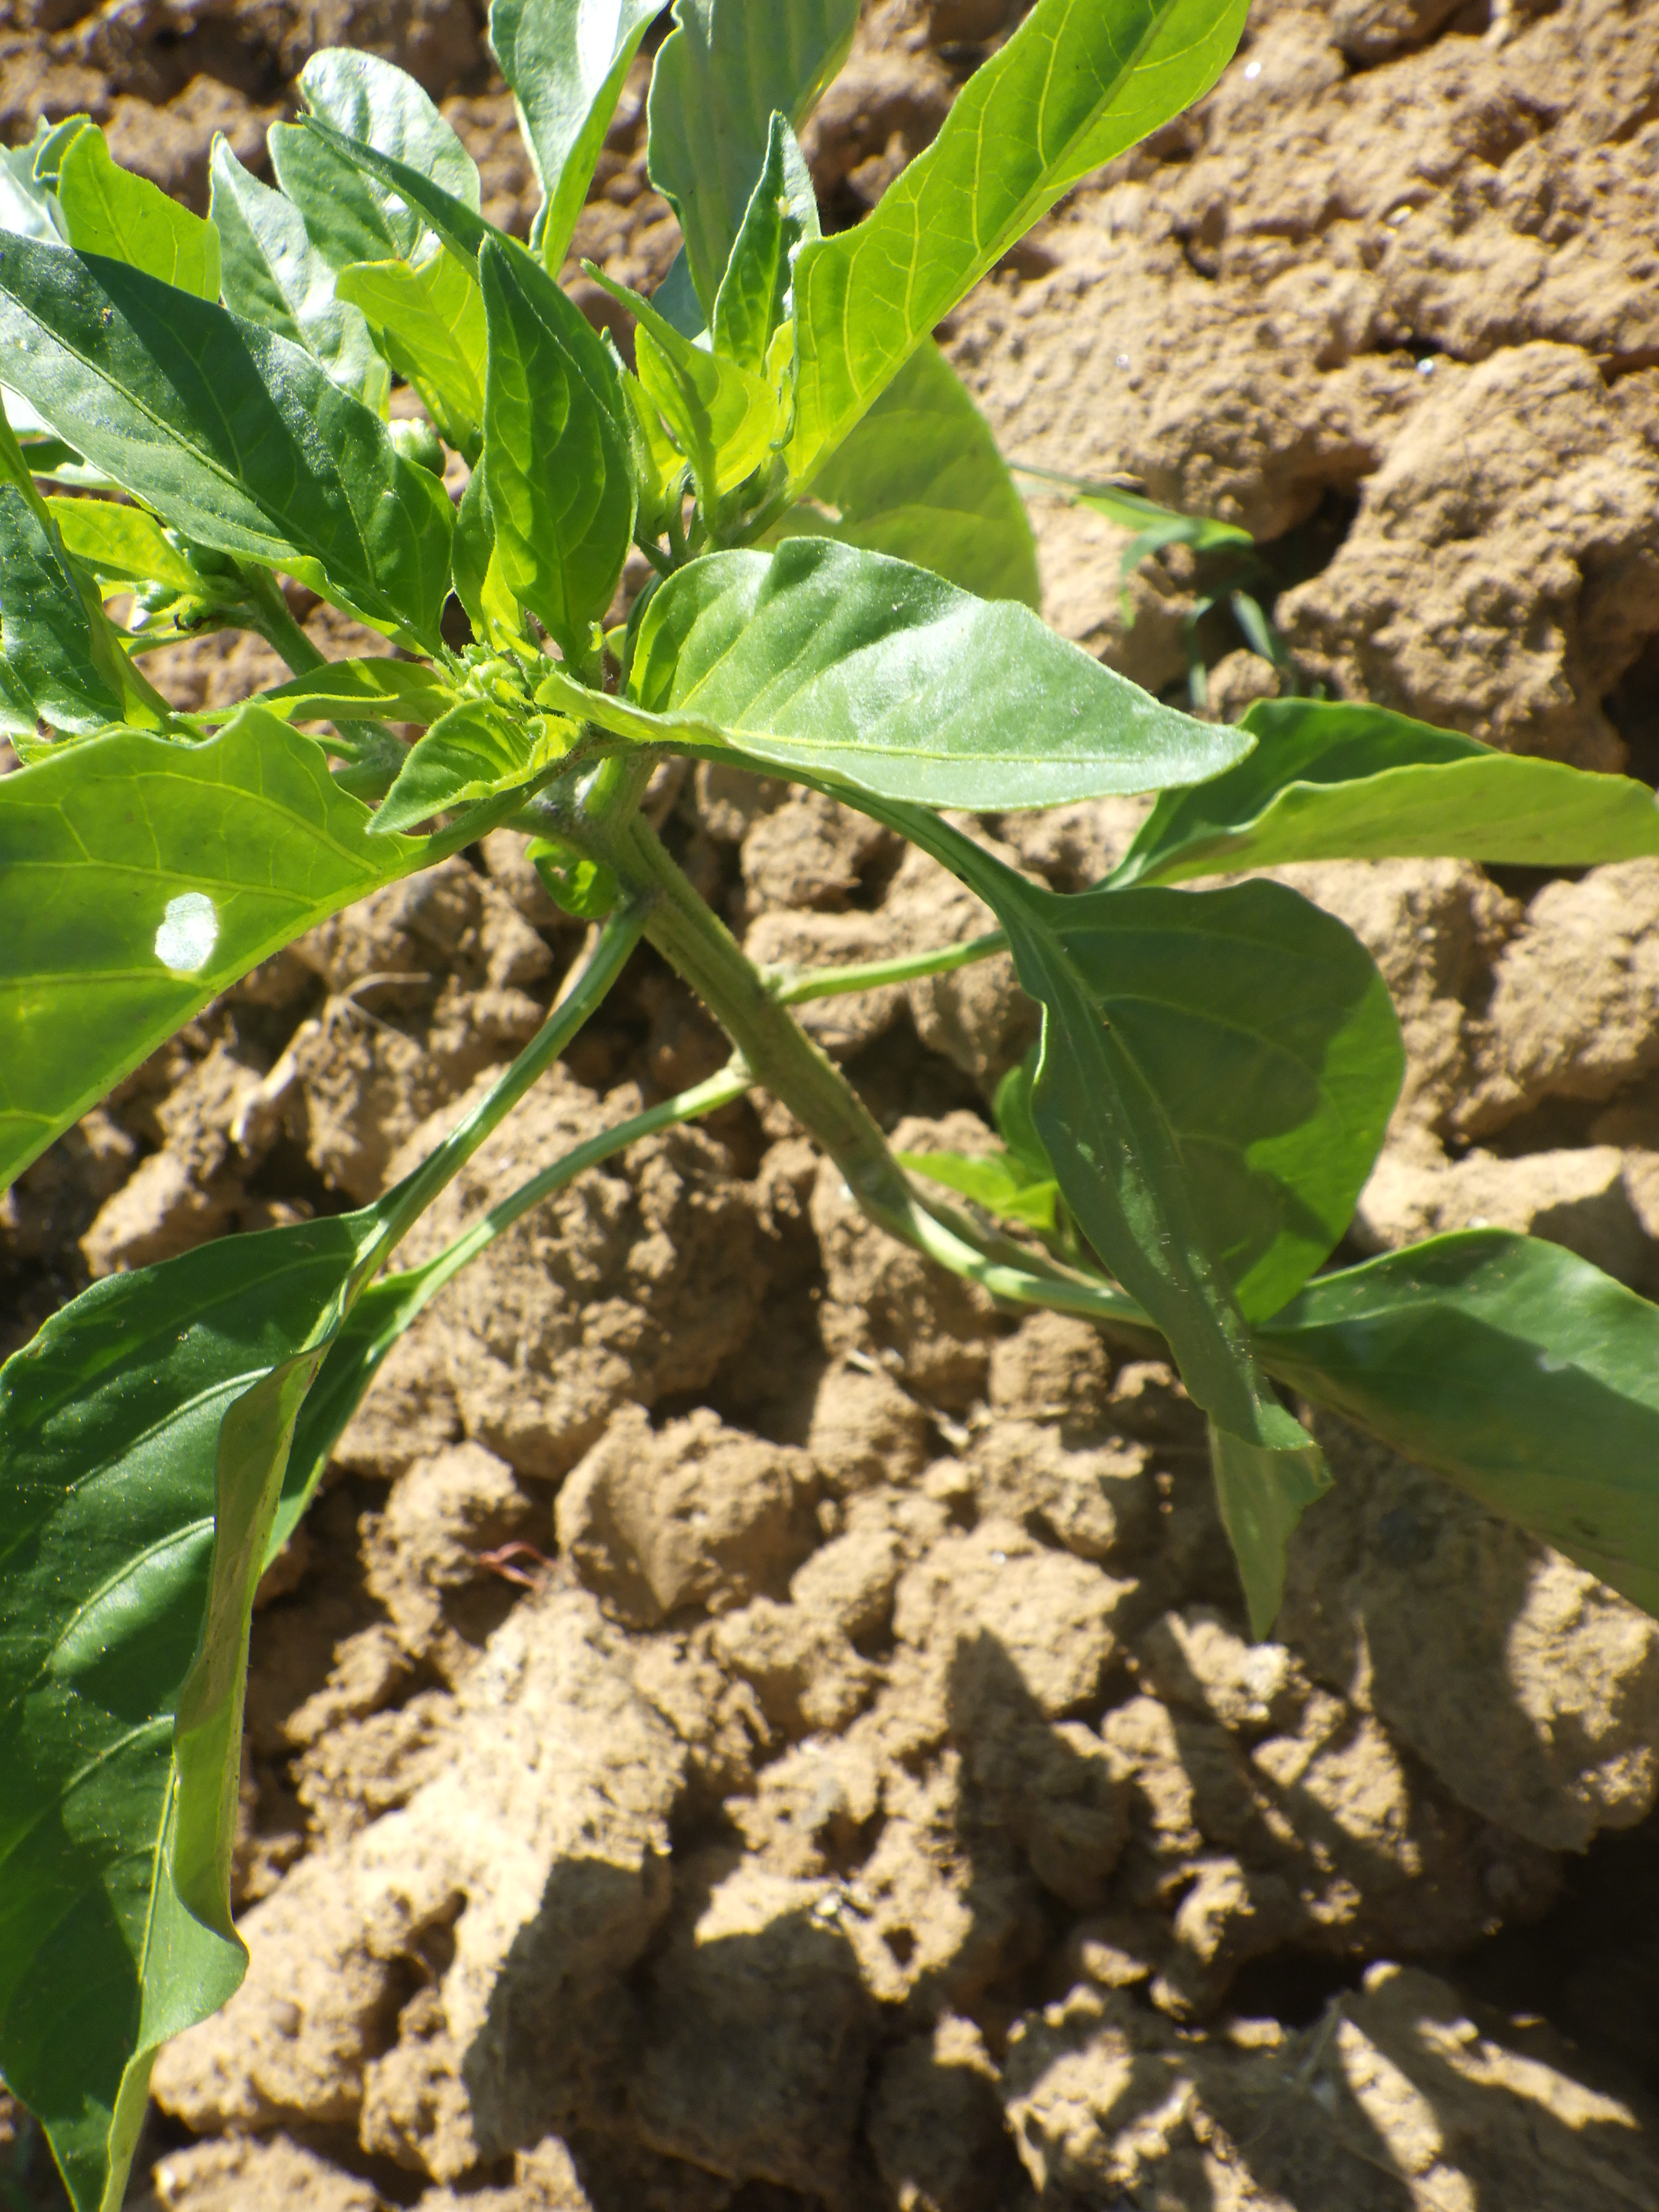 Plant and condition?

chili pepper, aphids, phytophagous
